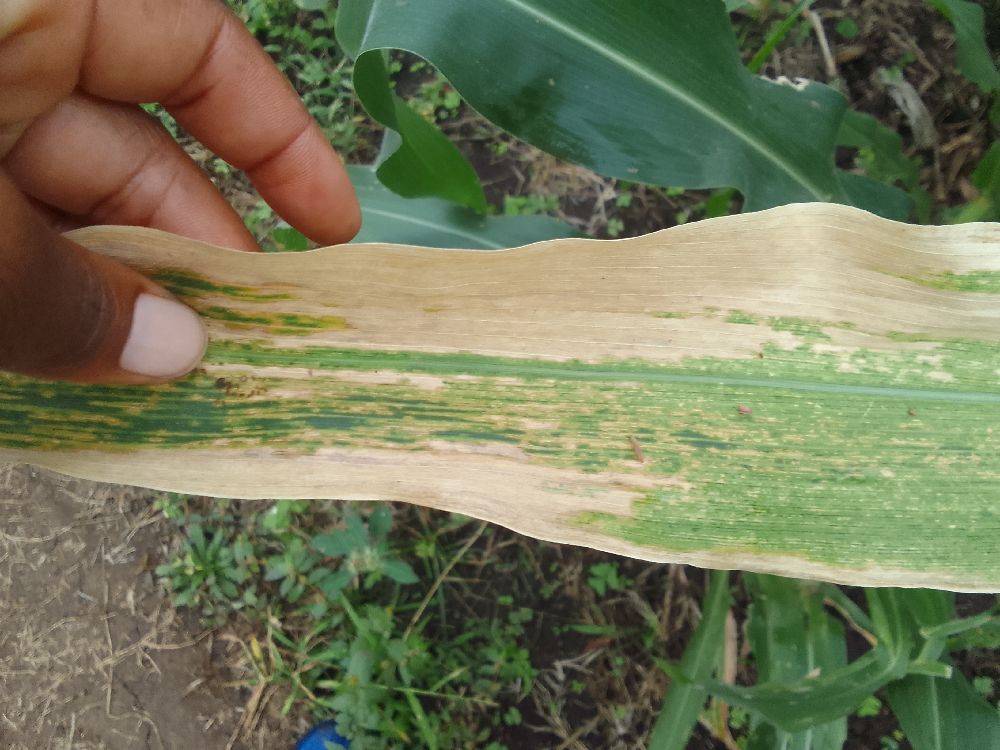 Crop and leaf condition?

maize, maize lethal necrosis
